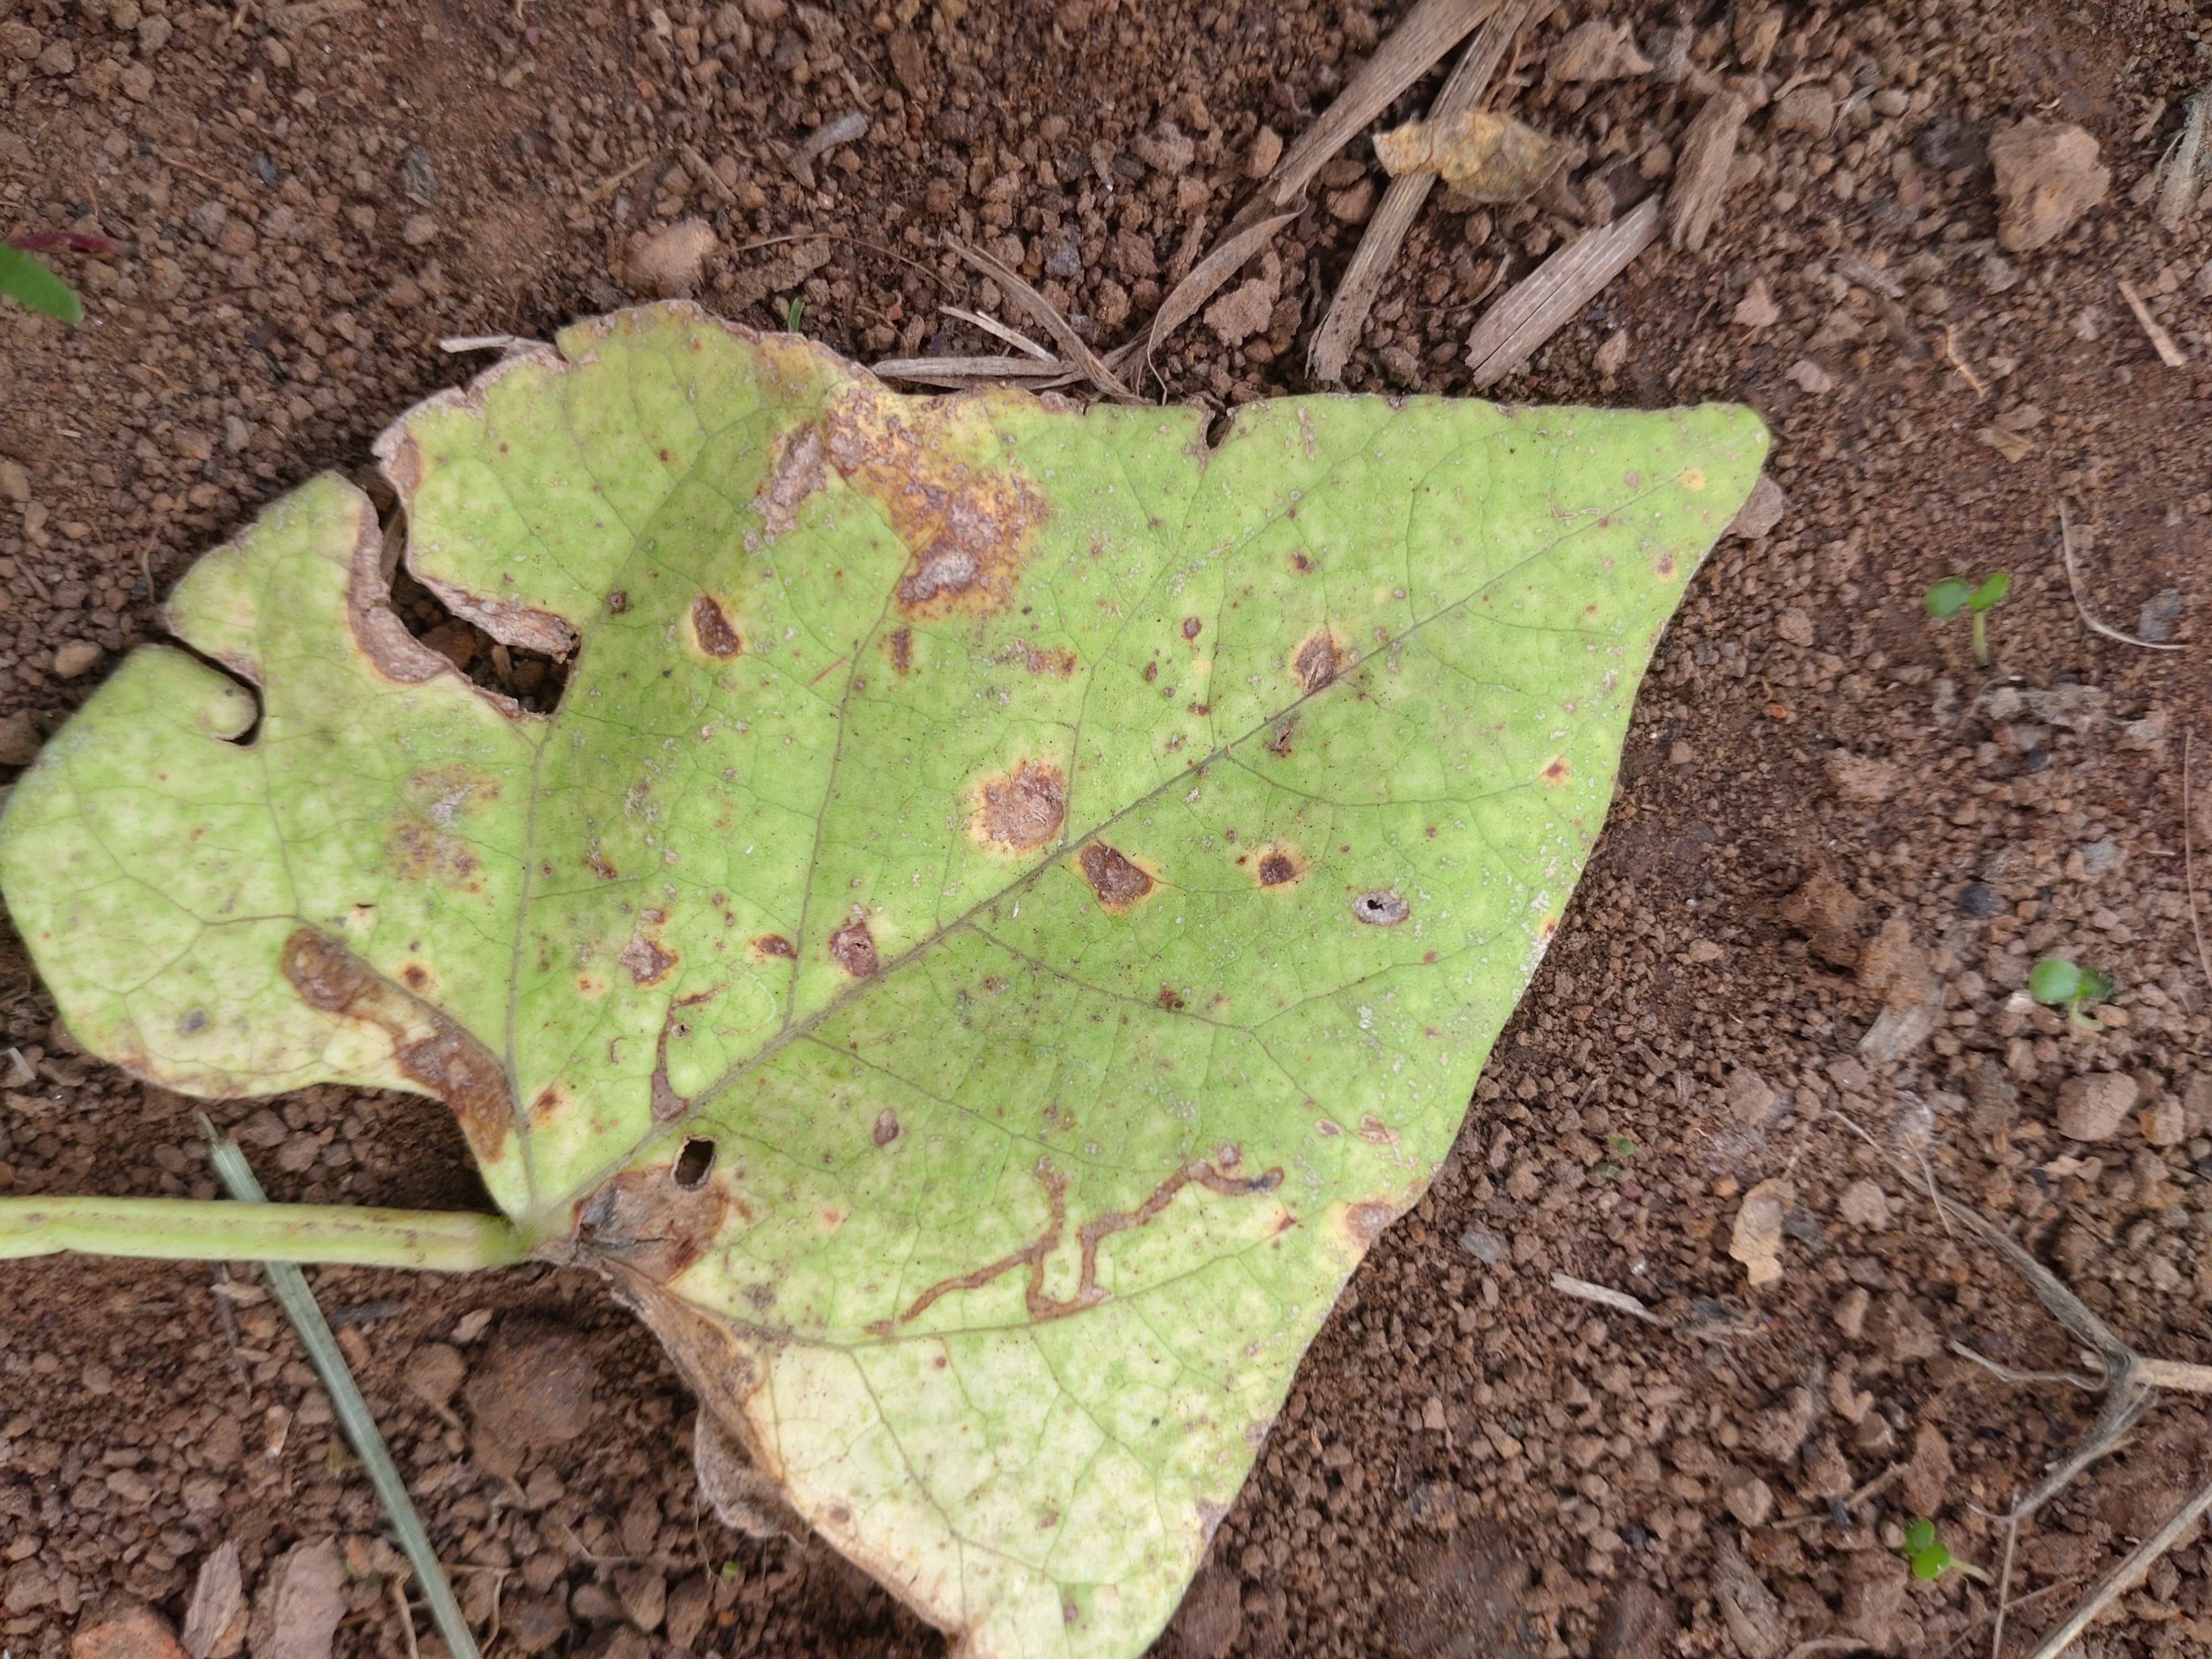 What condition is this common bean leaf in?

rust
